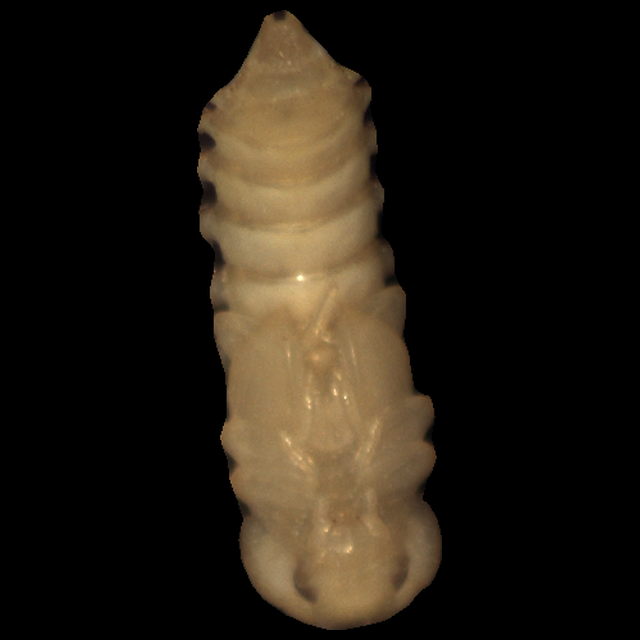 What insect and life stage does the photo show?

mealworm pupa
